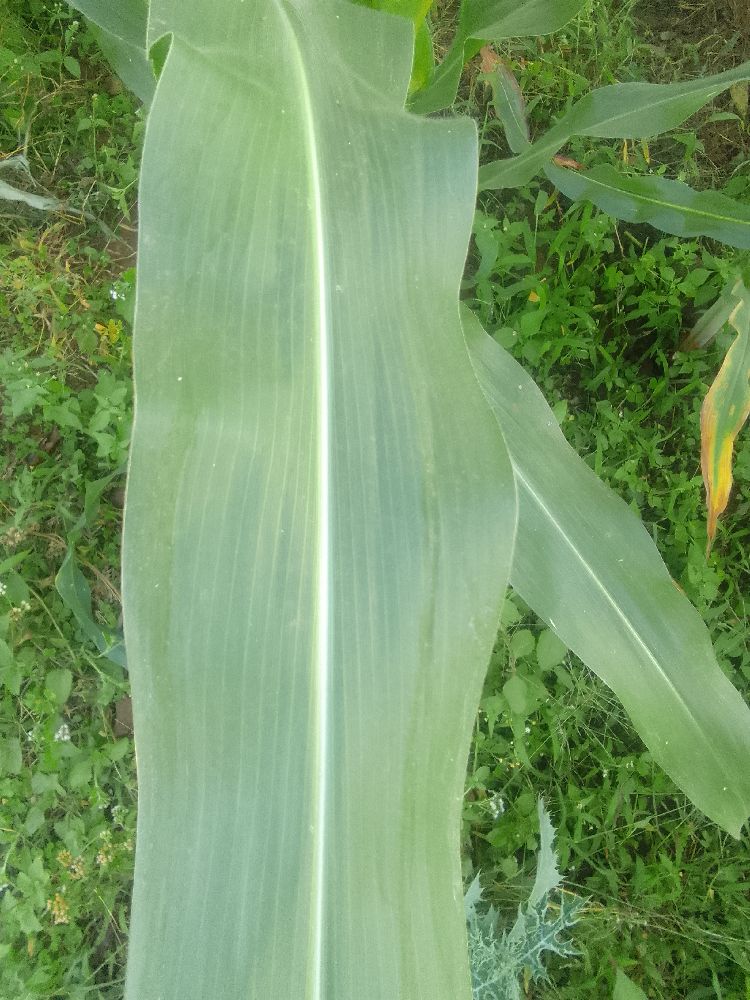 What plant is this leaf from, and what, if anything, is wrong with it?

maize, healthy
